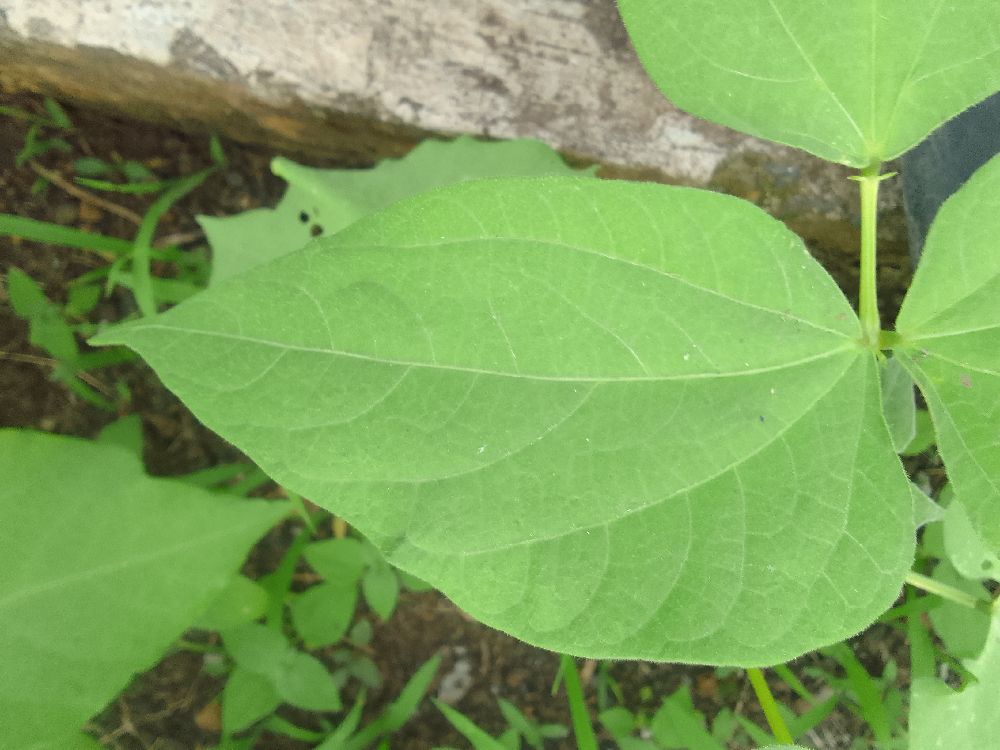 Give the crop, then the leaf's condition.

common bean, healthy
